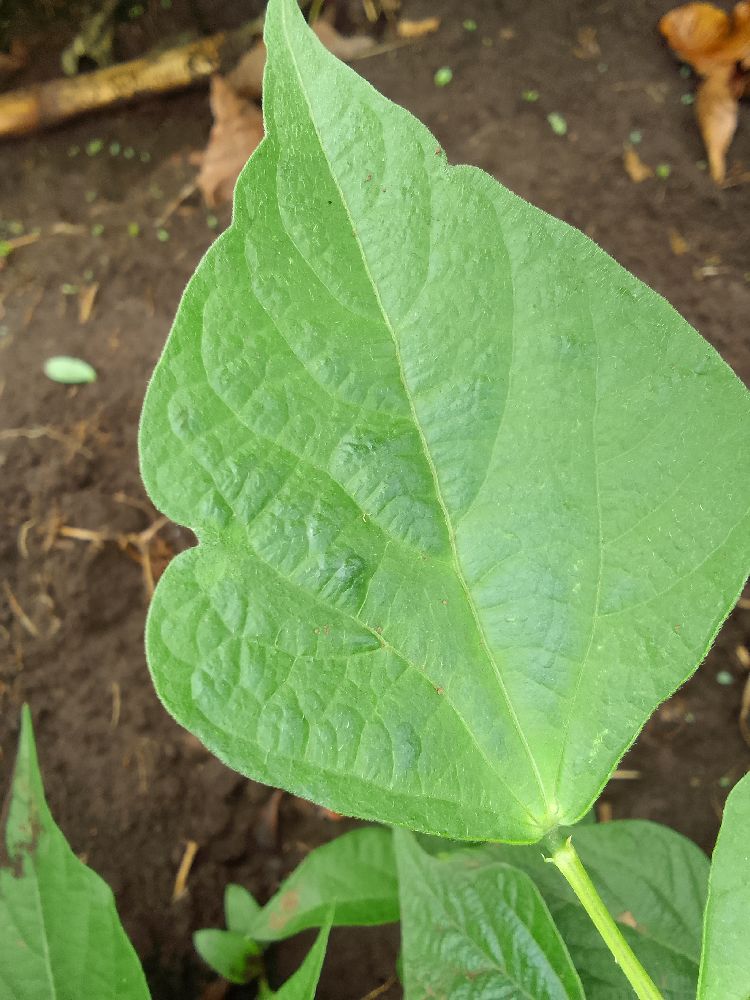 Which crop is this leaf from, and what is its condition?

common bean, healthy
